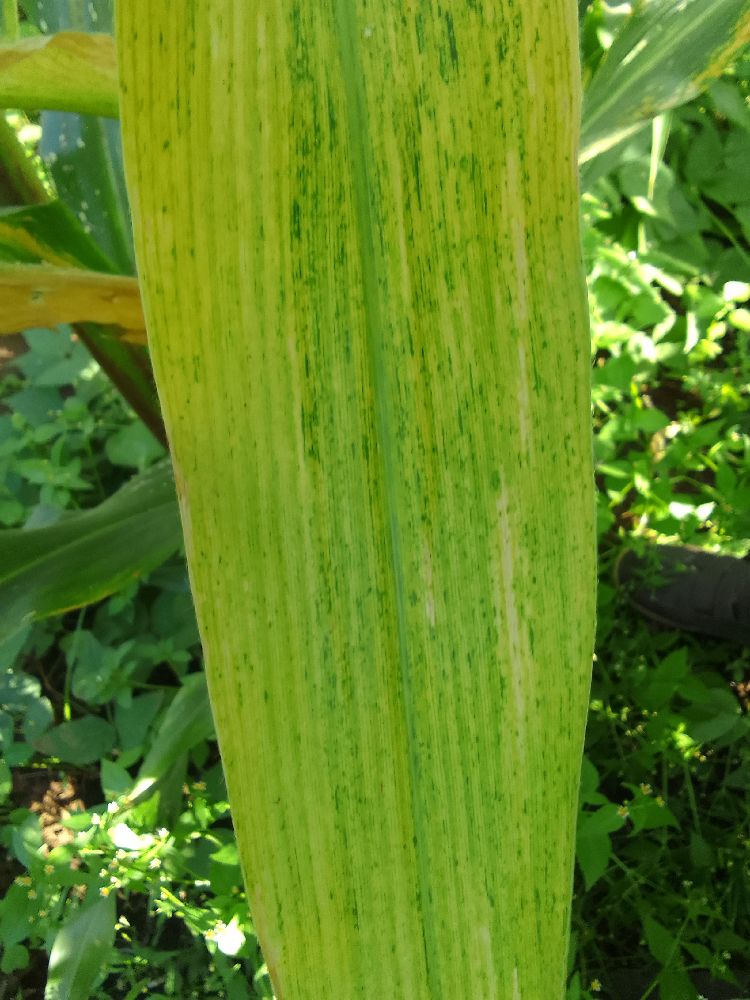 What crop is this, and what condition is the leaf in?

maize, maize lethal necrosis
